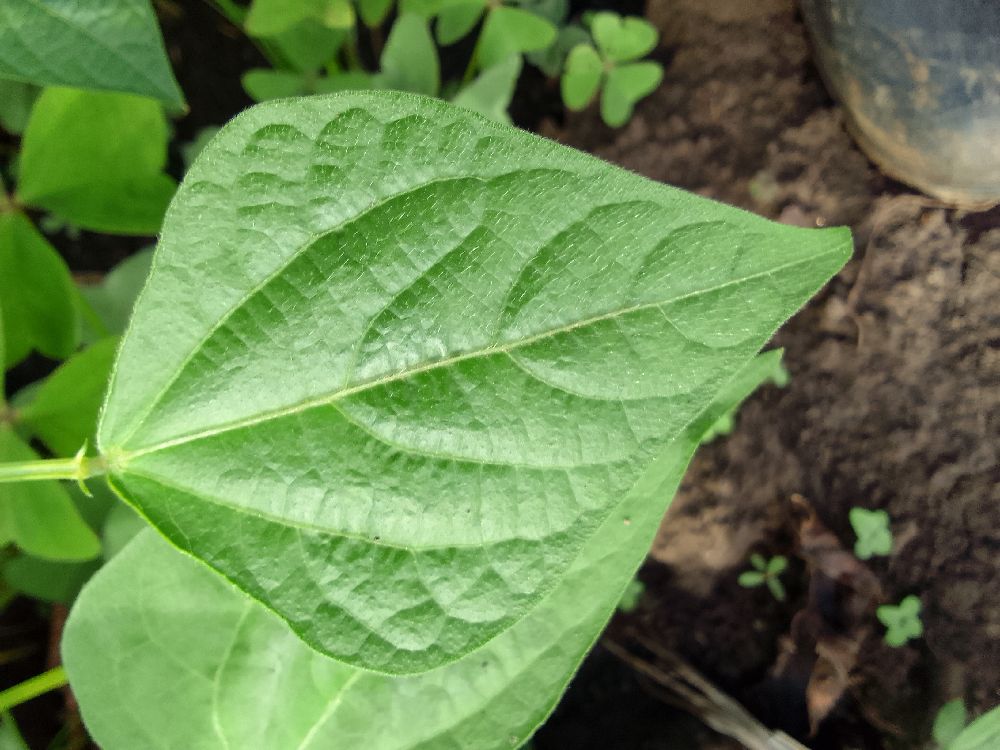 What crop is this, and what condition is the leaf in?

common bean, healthy
